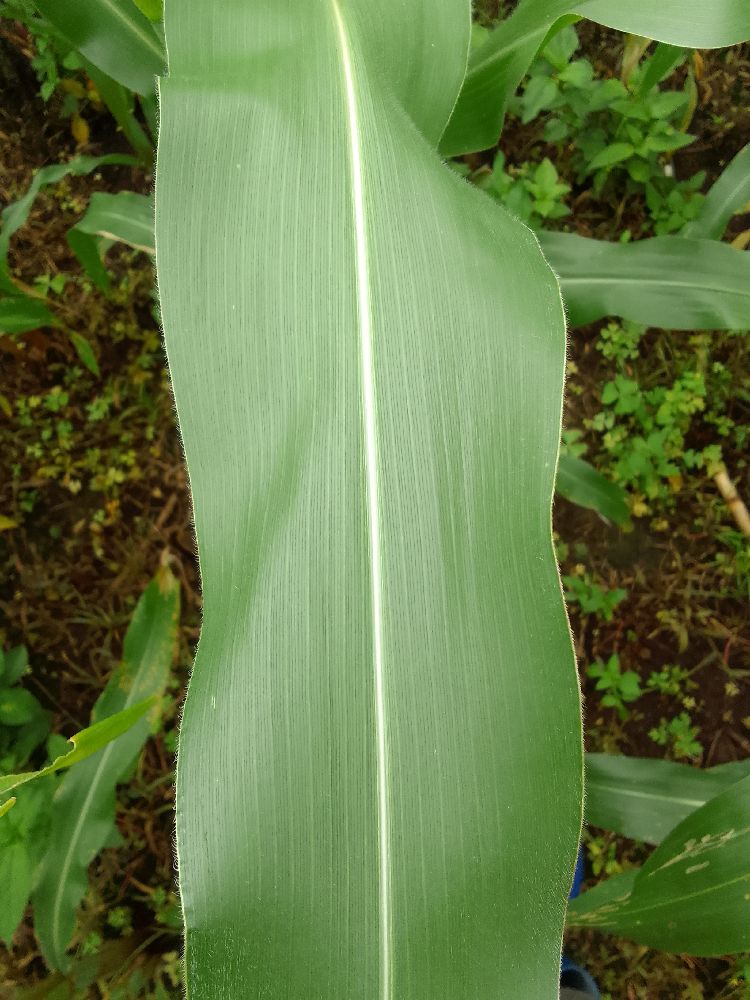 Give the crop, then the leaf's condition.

maize, healthy
